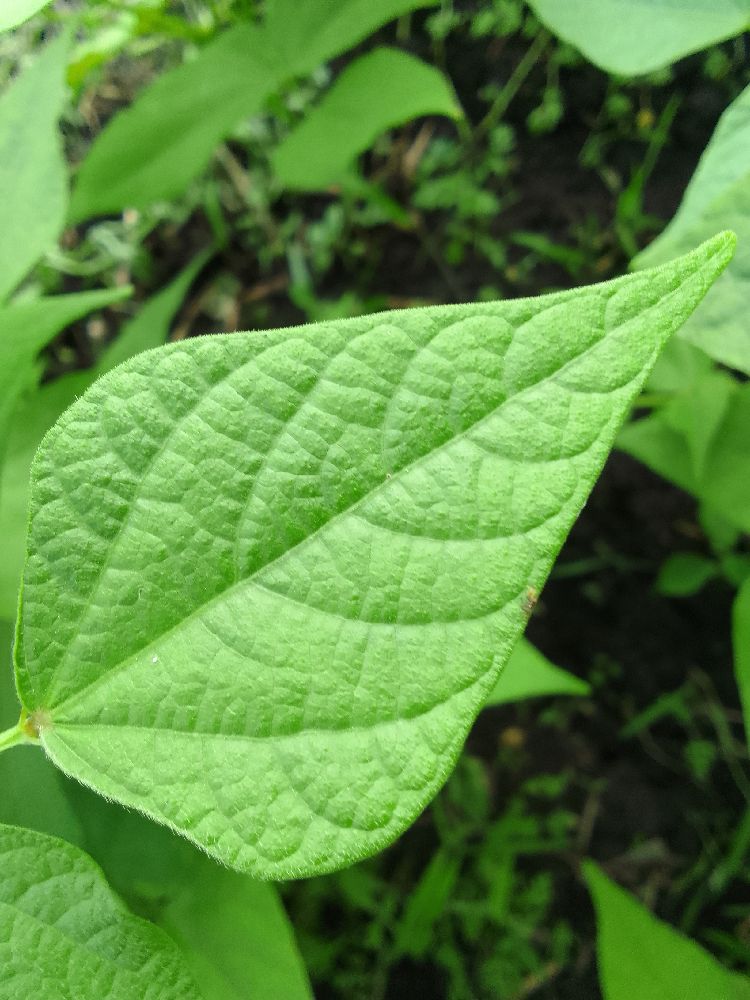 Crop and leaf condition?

common bean, healthy
